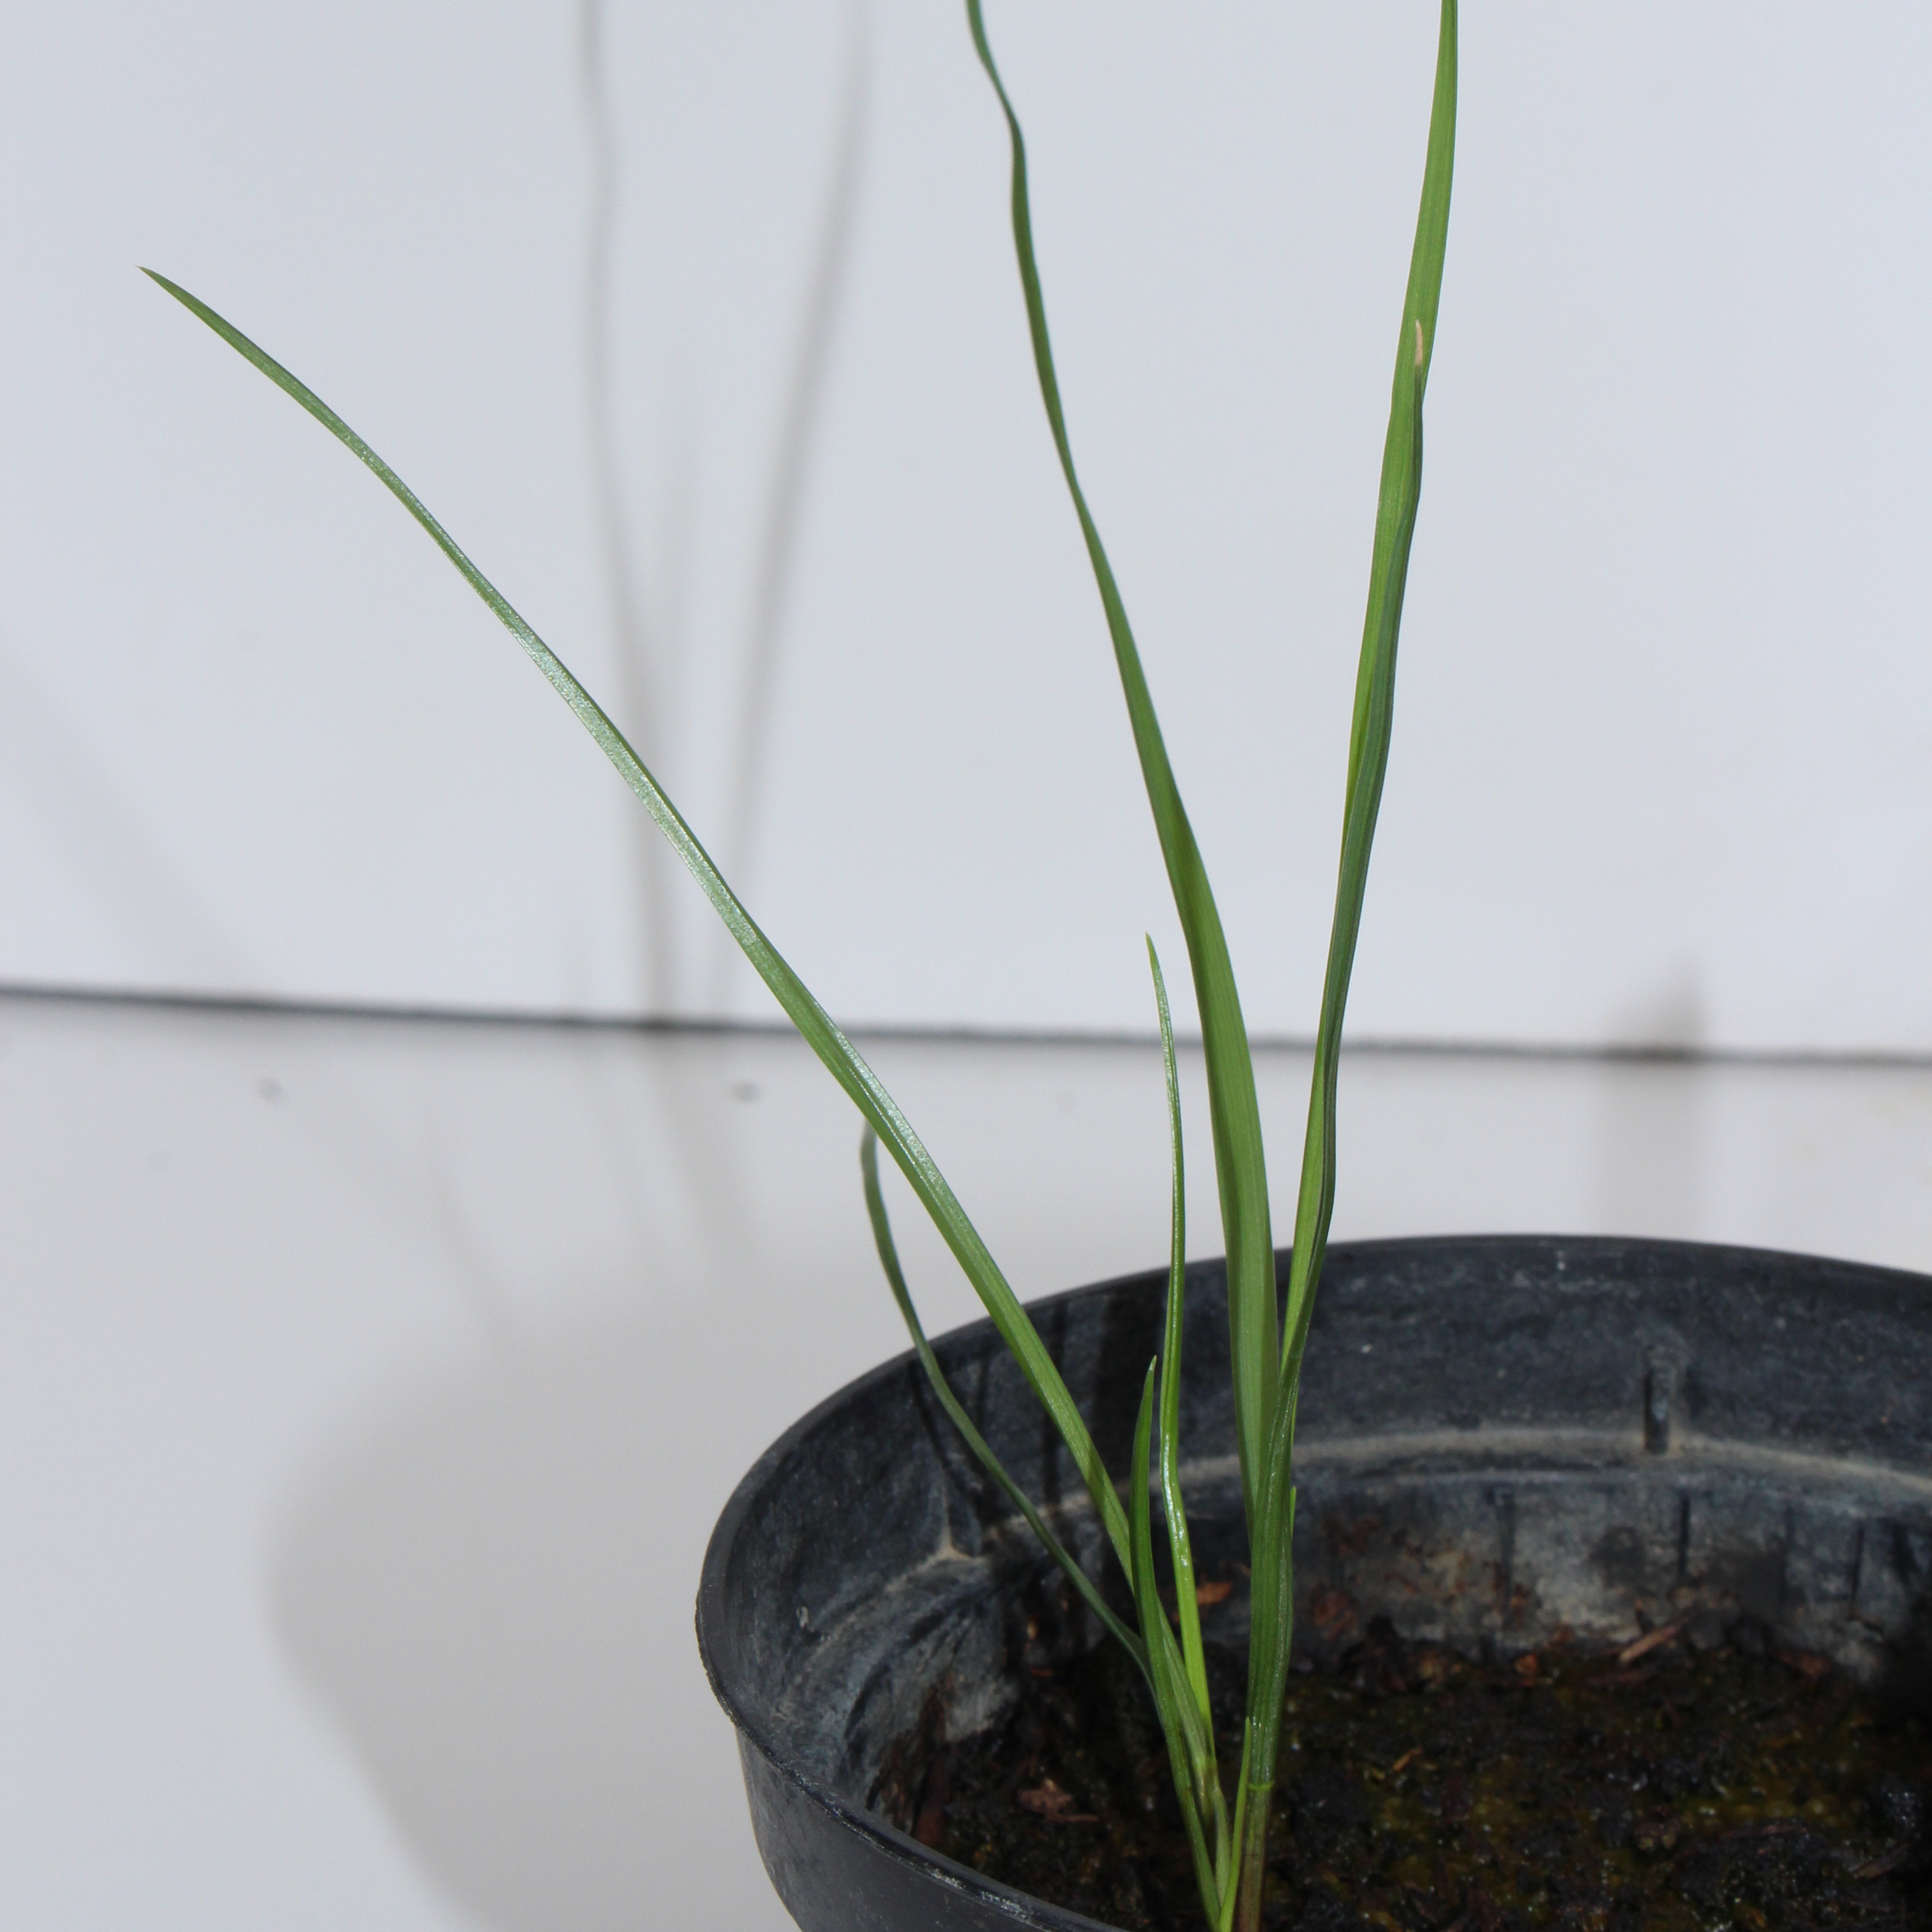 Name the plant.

Lolium multiflorum
